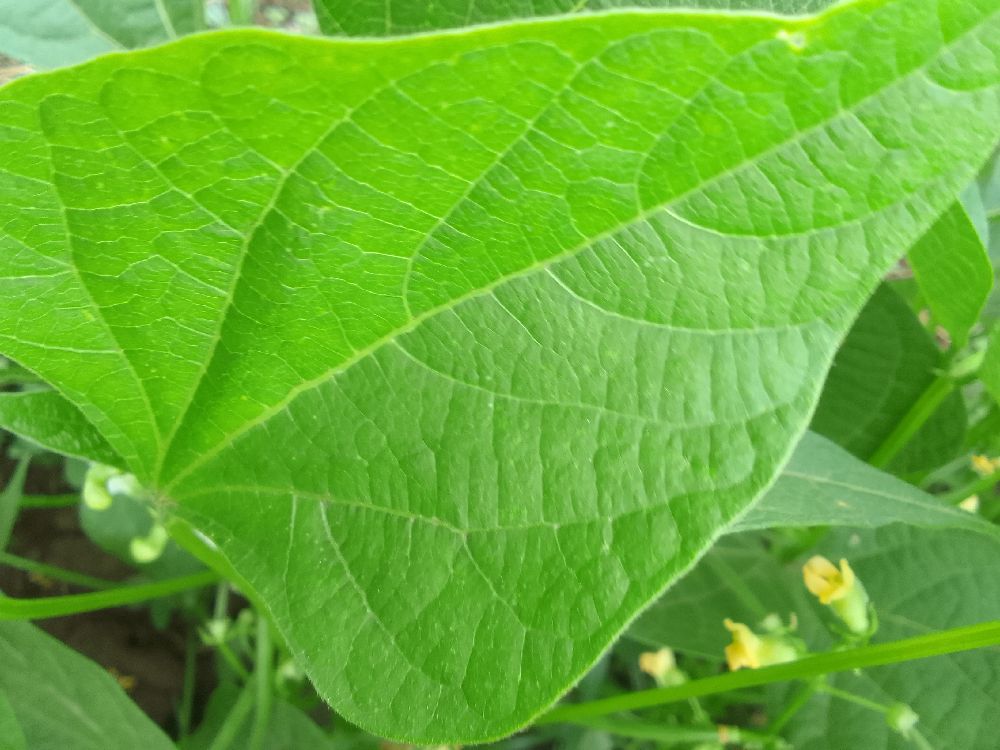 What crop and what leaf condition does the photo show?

common bean, healthy
